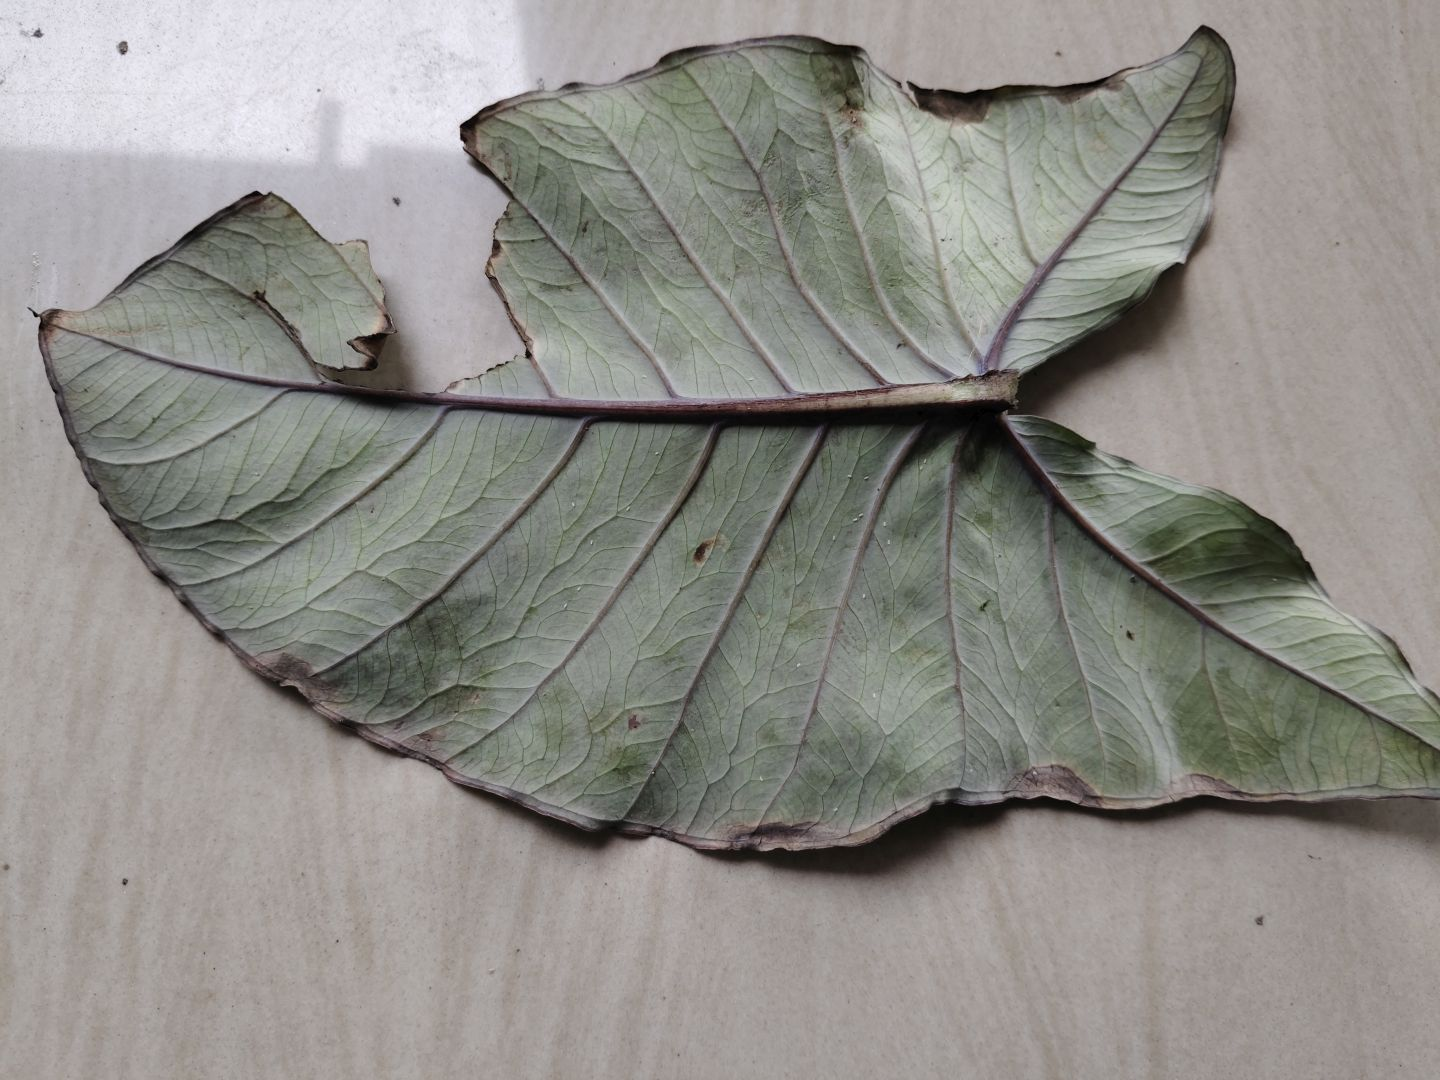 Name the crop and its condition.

taro, leaf blight
